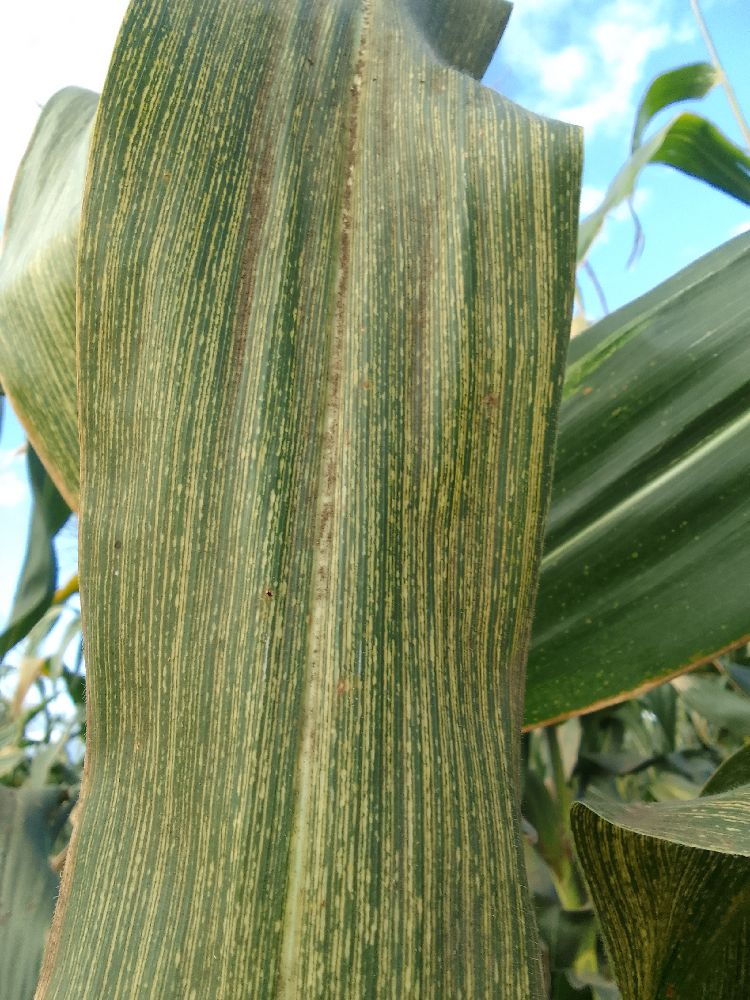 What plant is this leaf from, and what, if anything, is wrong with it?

maize, maize streak virus
